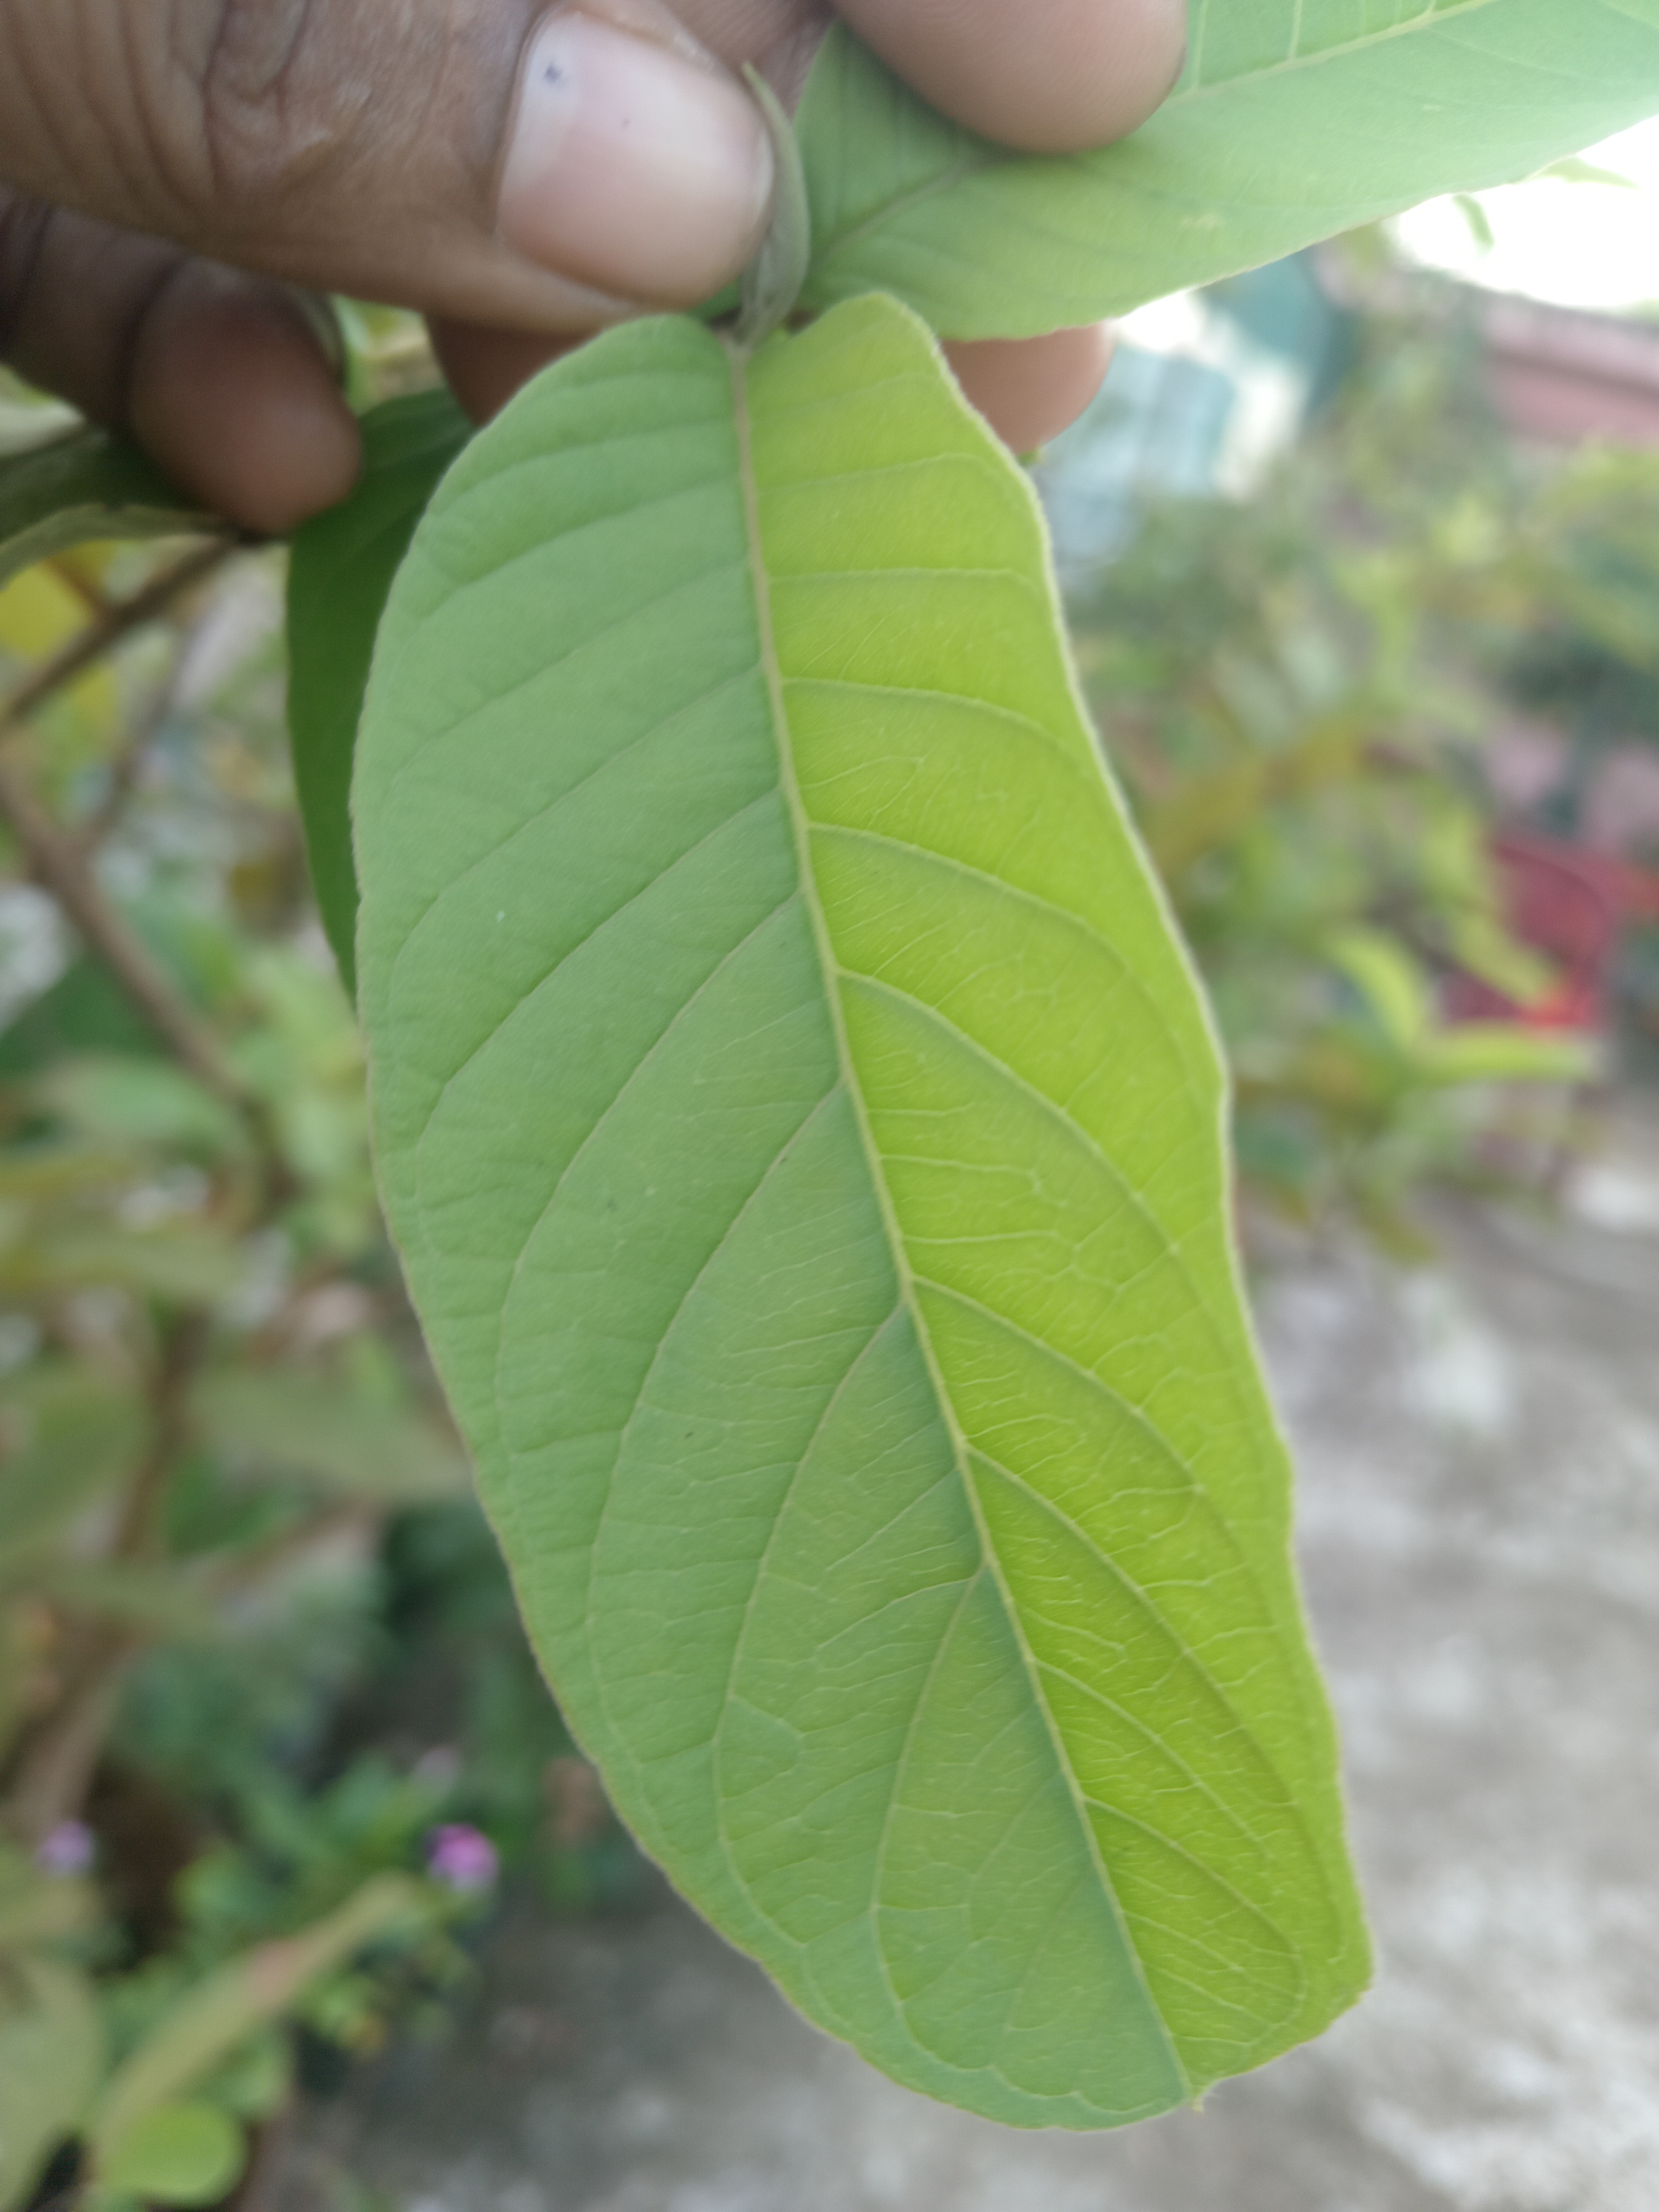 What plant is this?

guava
